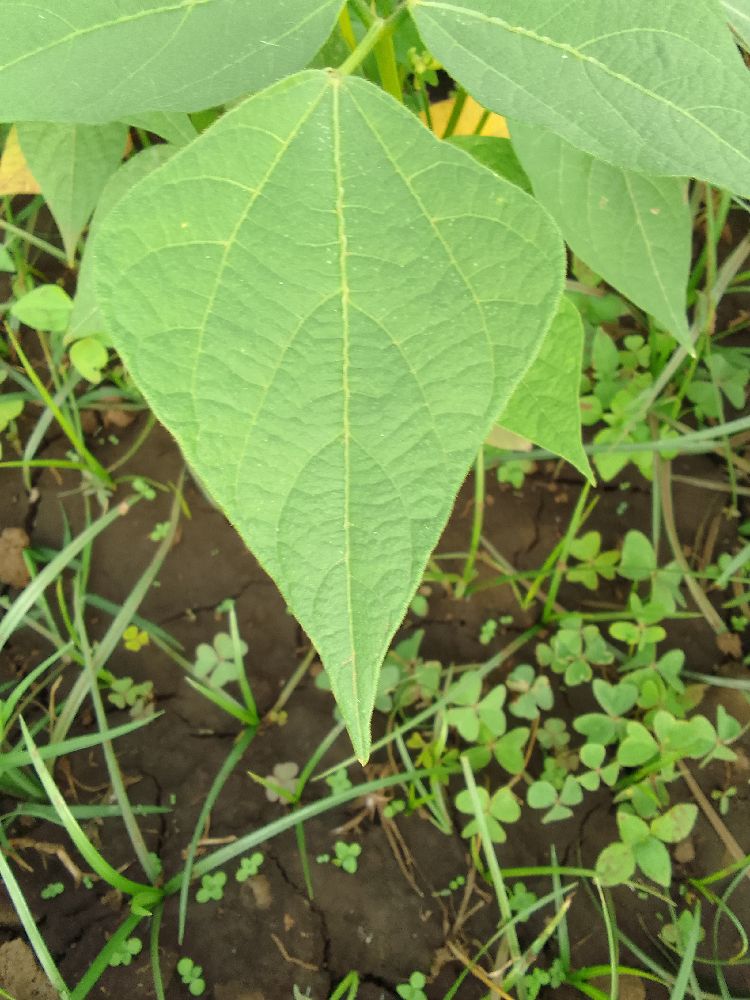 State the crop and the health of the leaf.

common bean, healthy
